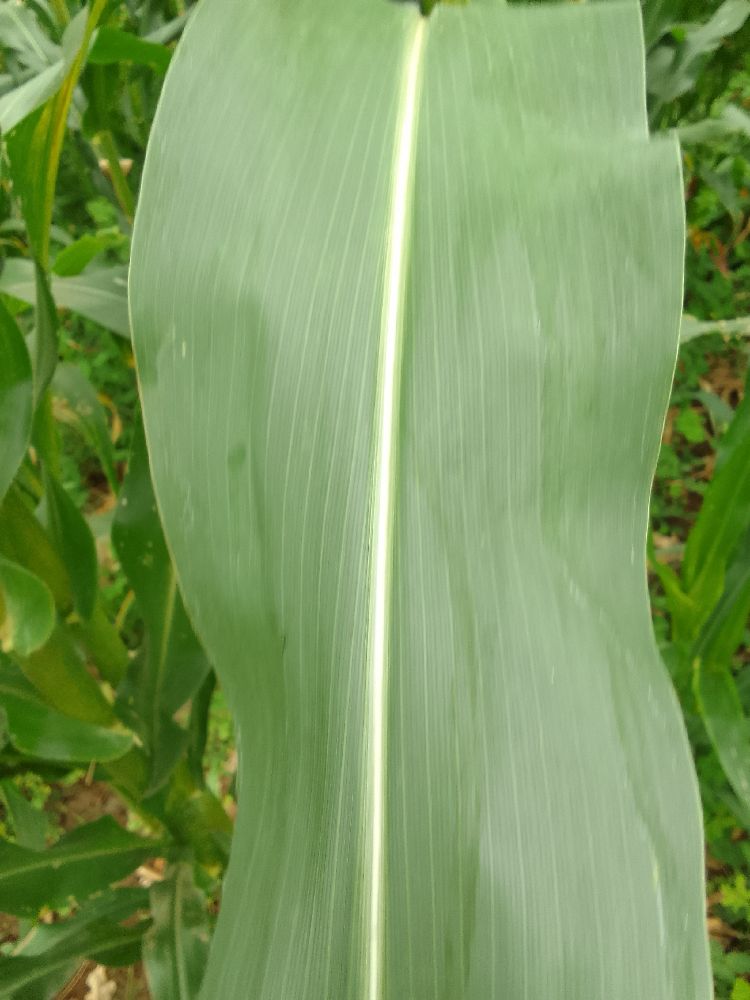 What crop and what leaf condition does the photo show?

maize, healthy
